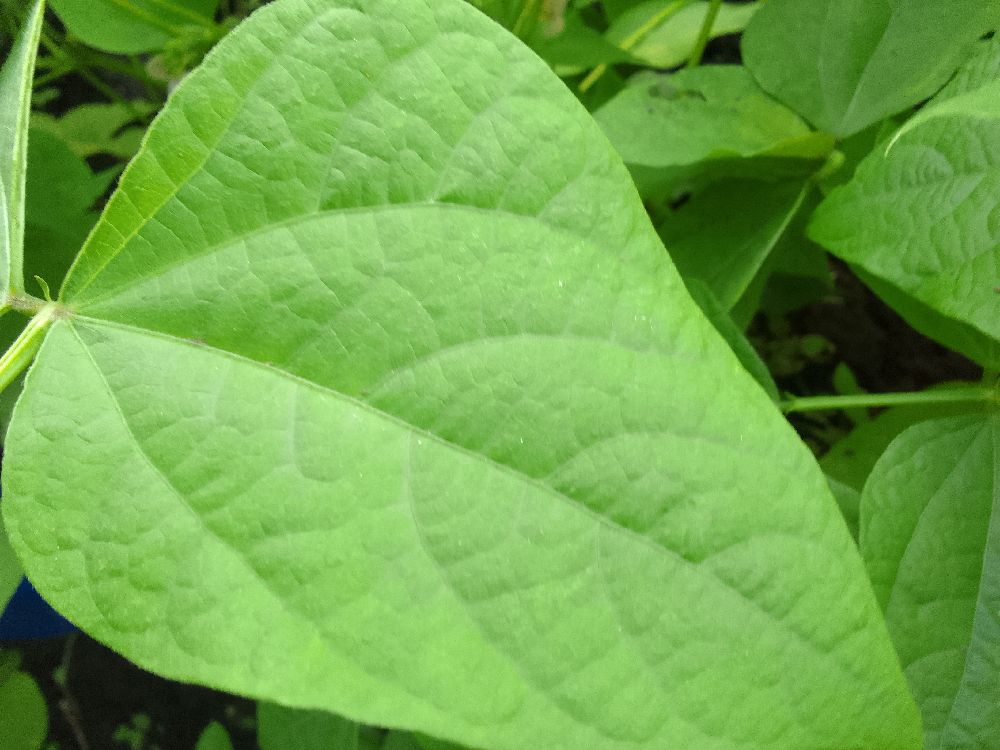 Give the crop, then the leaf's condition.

common bean, healthy
